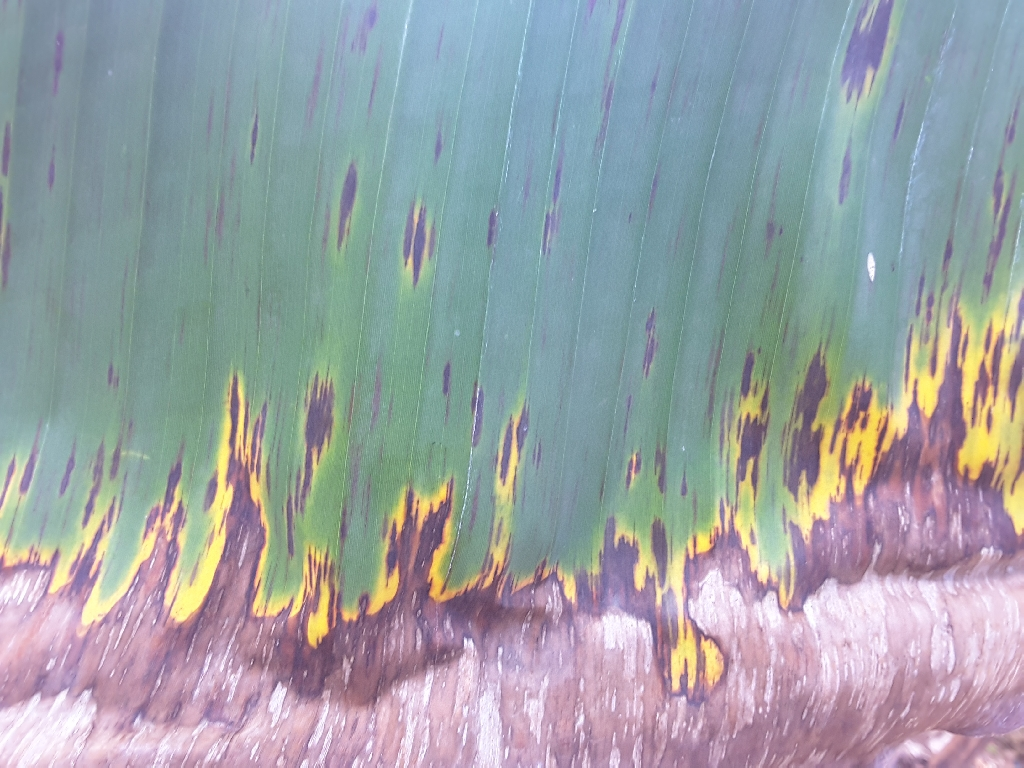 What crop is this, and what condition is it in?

banana, black sigatoka
